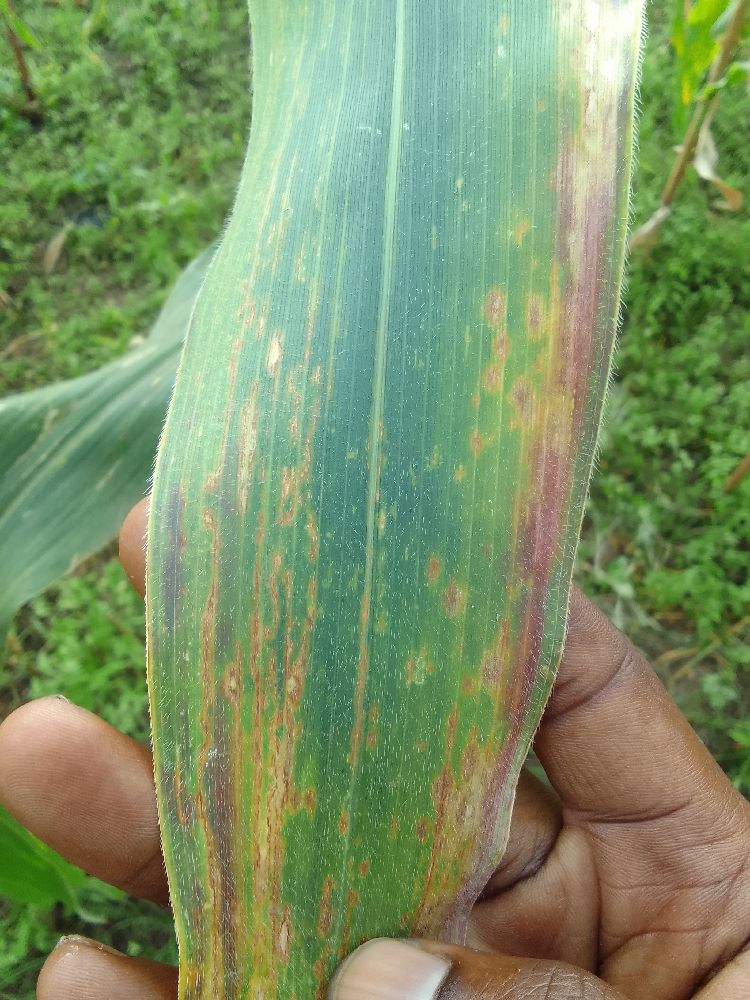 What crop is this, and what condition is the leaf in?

maize, maize lethal necrosis
